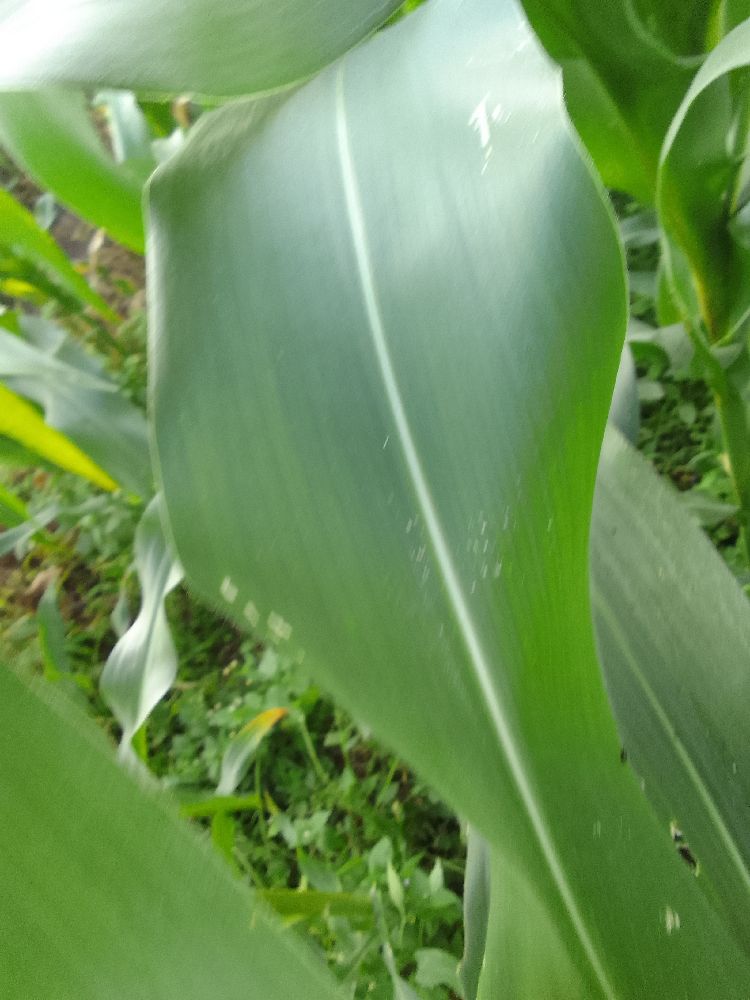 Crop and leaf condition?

maize, healthy
